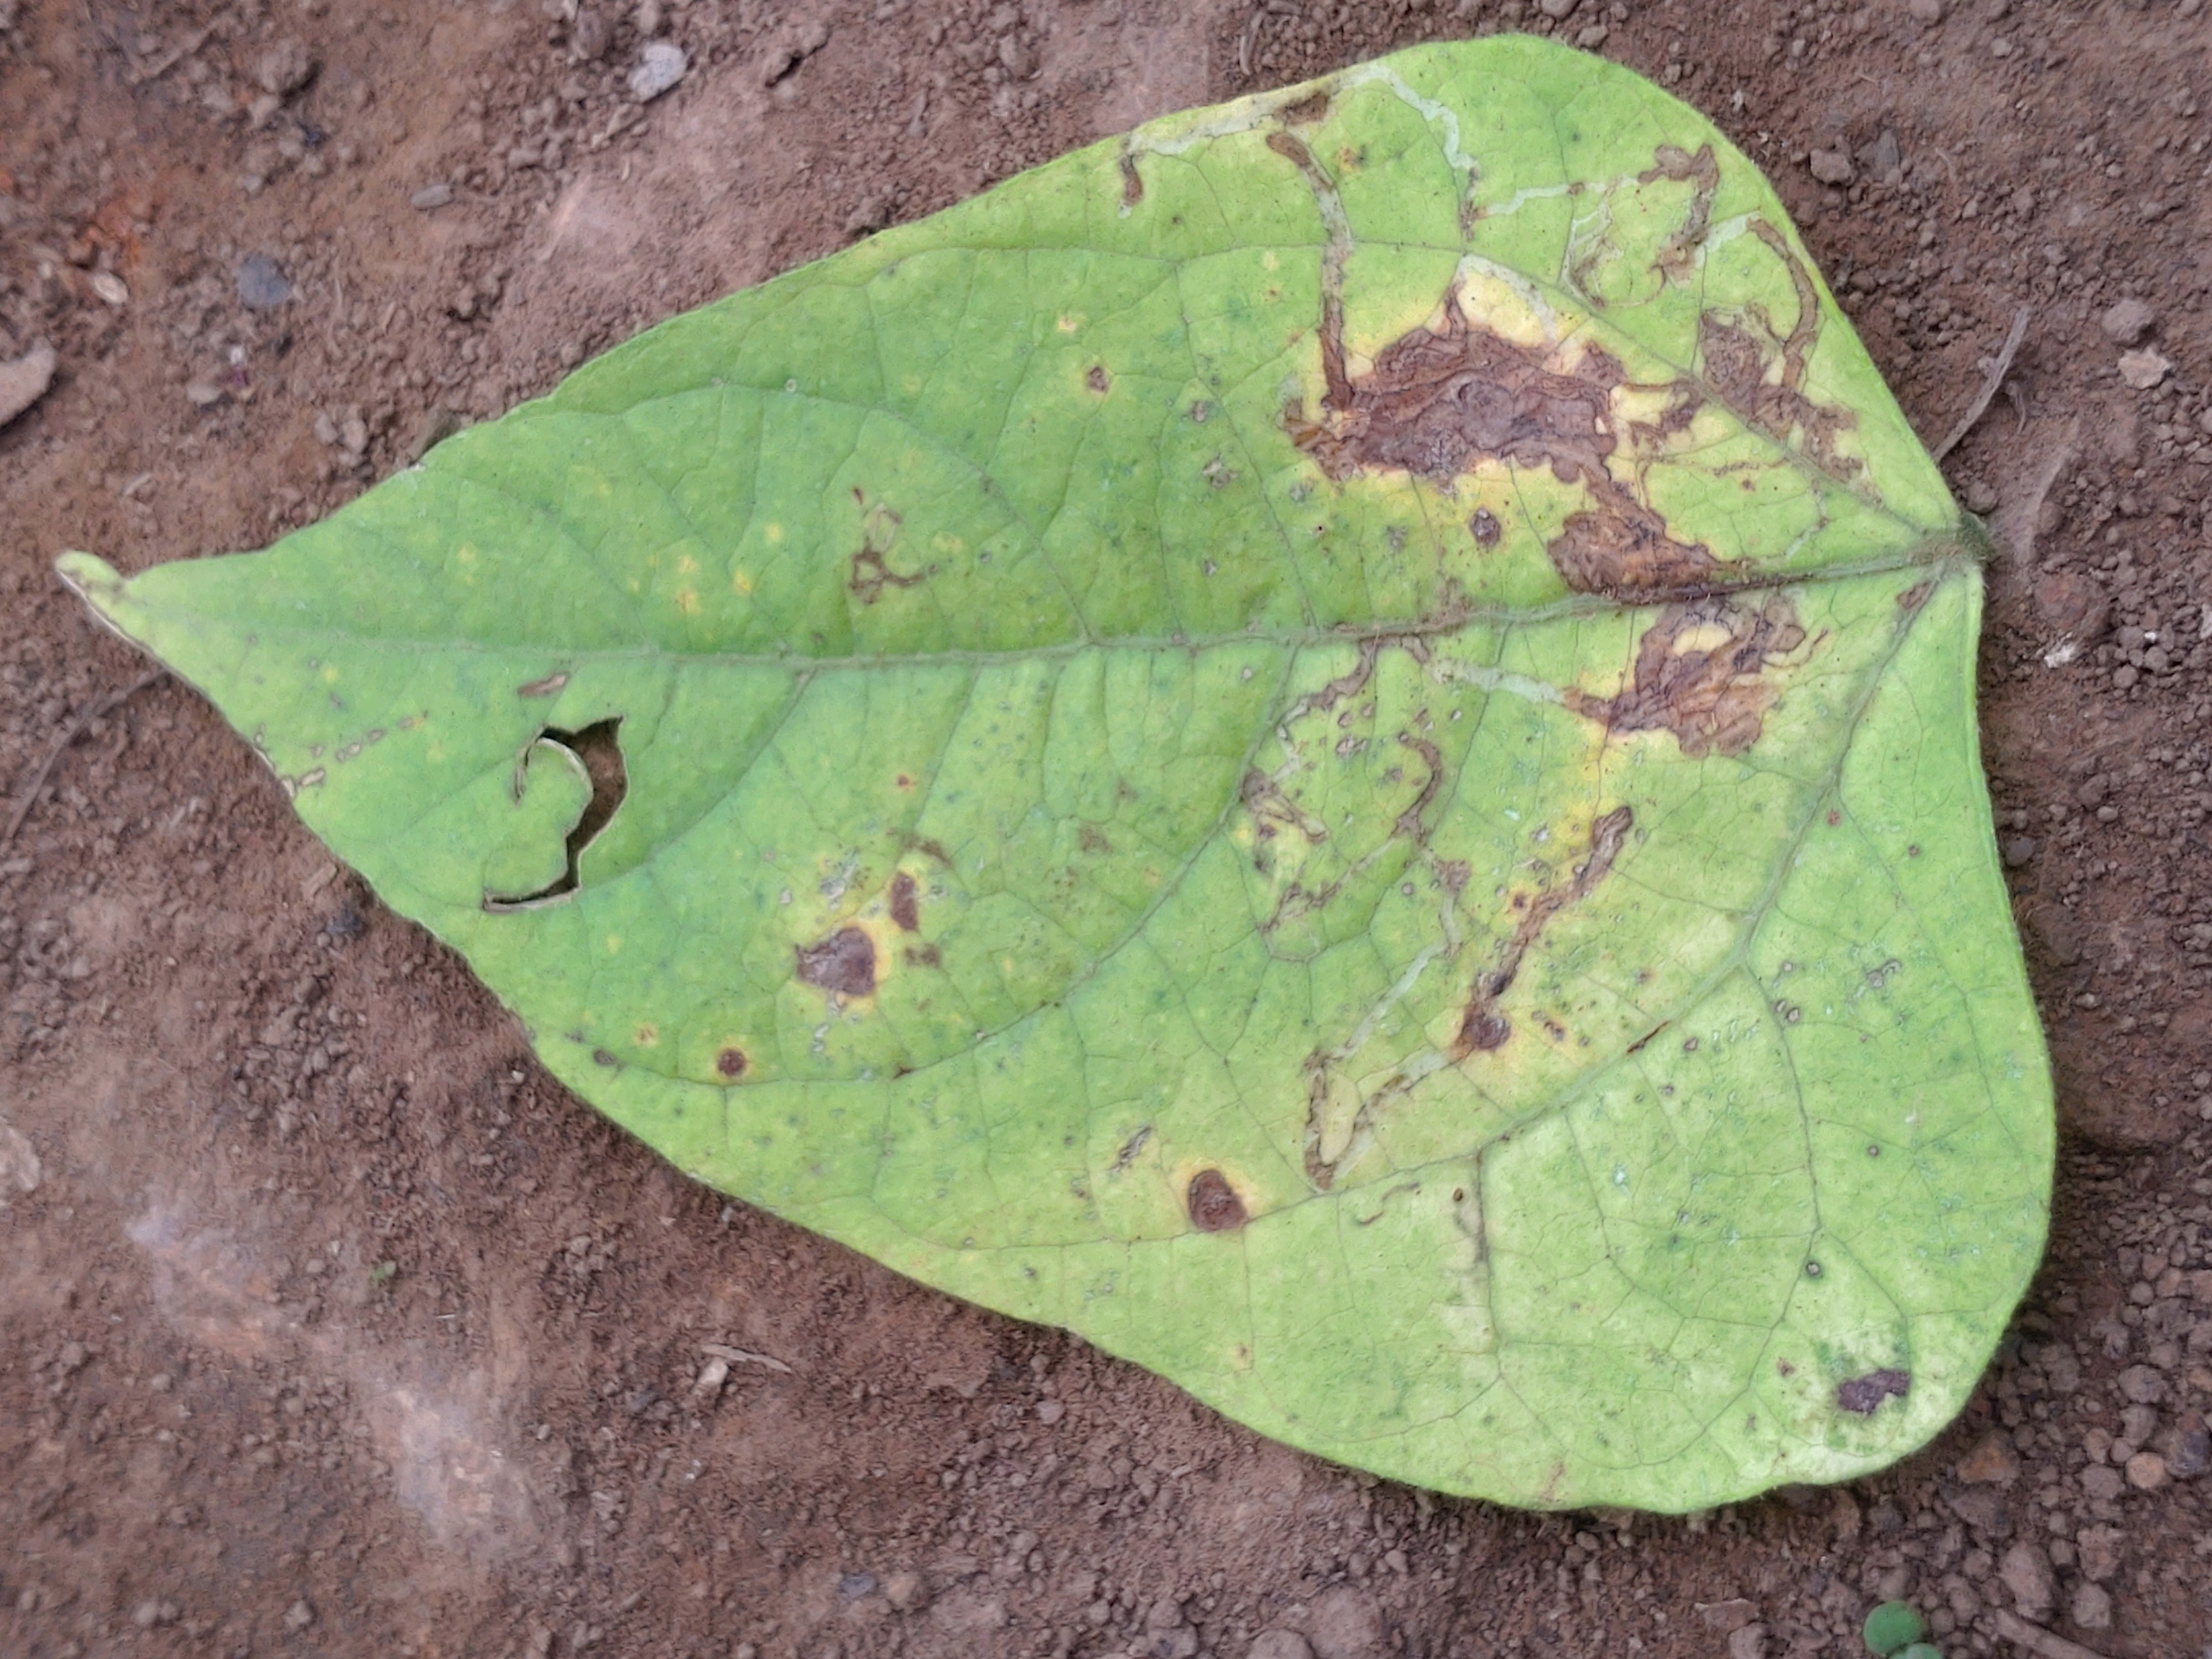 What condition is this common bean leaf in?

anthracnose
